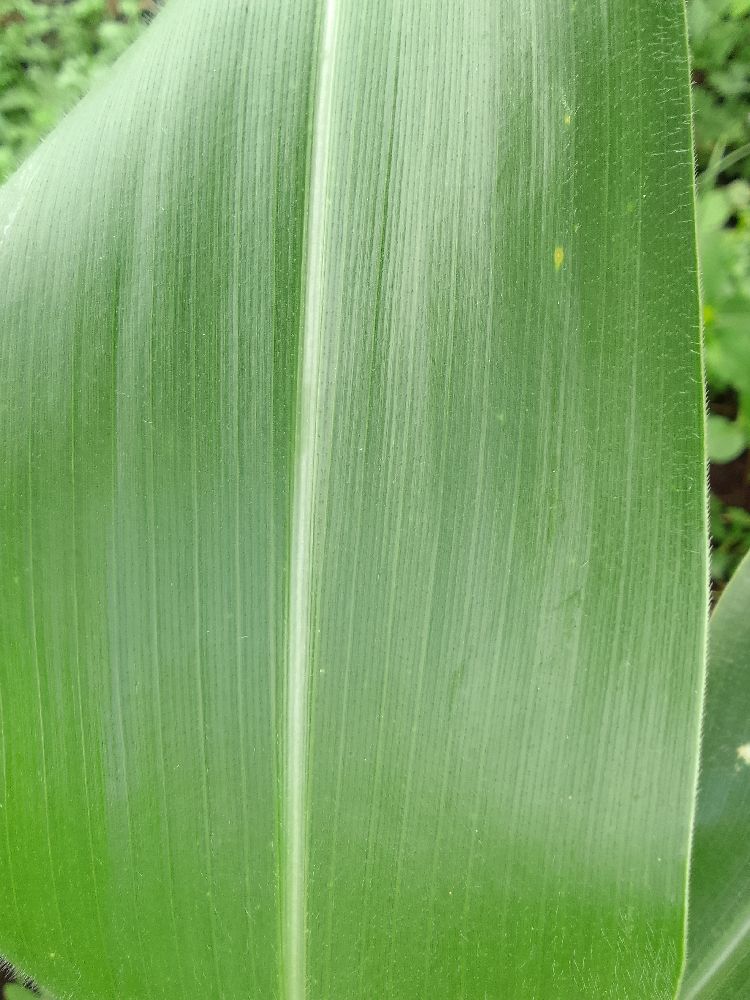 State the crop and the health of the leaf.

maize, healthy
